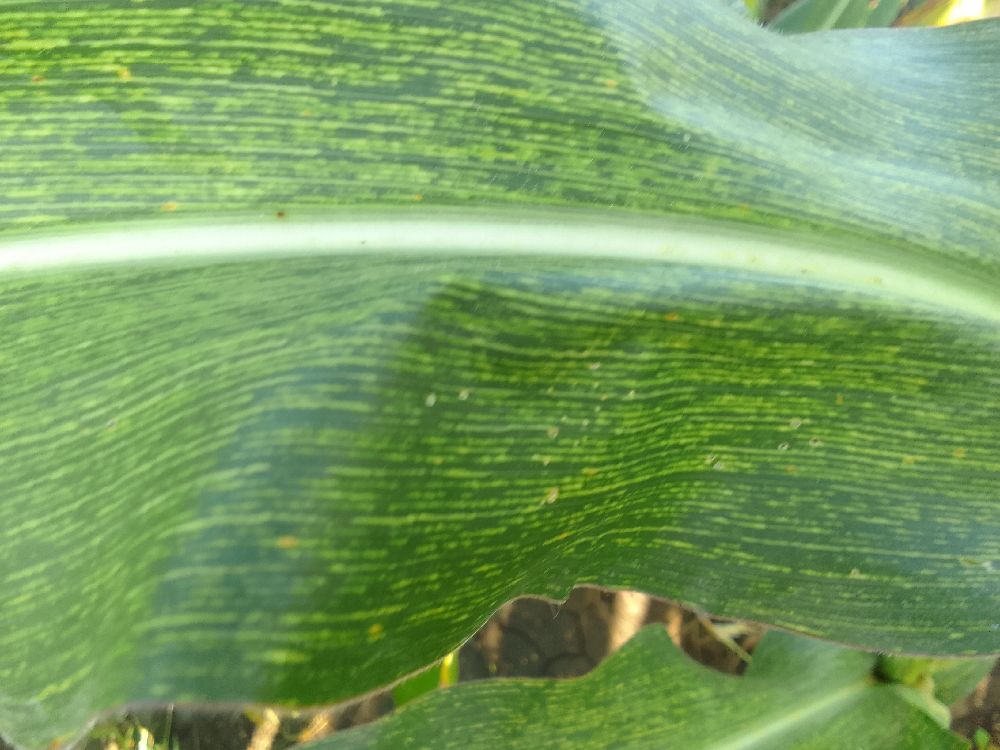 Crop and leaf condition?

maize, maize streak virus
